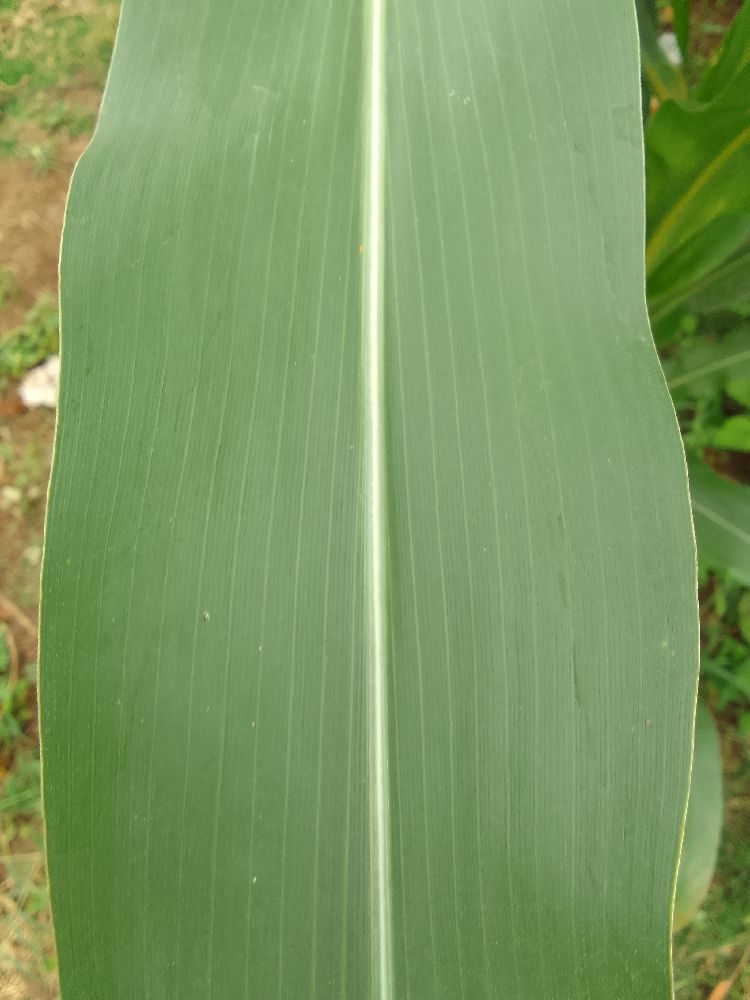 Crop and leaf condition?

maize, healthy
